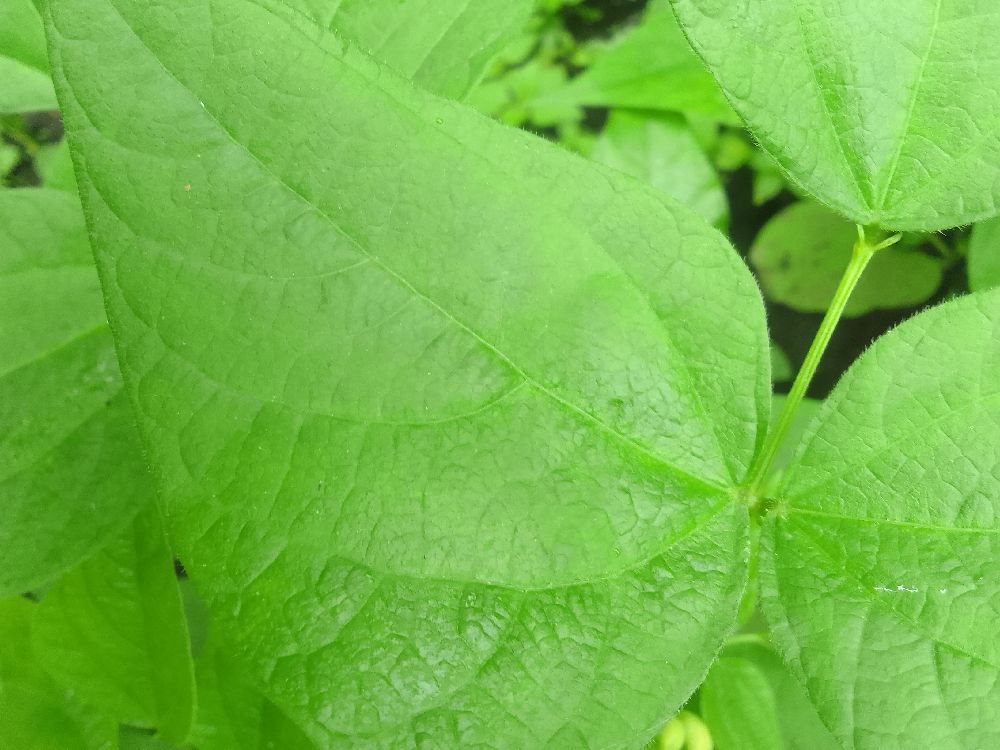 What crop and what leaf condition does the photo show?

common bean, healthy
